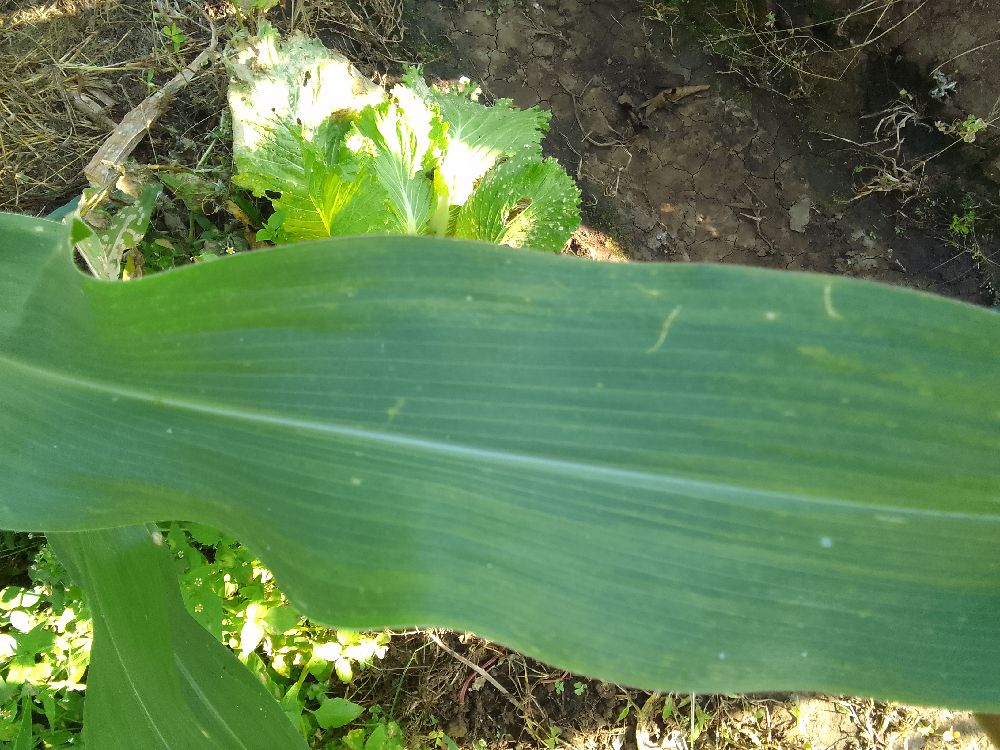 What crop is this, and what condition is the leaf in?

maize, healthy
